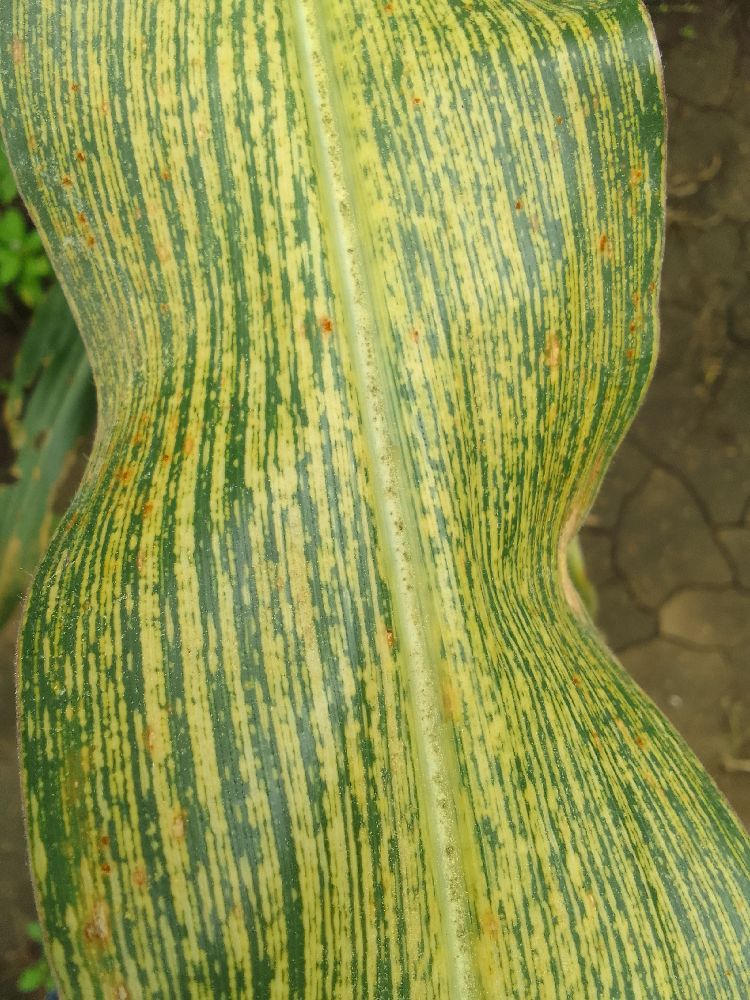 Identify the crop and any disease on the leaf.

maize, maize streak virus
